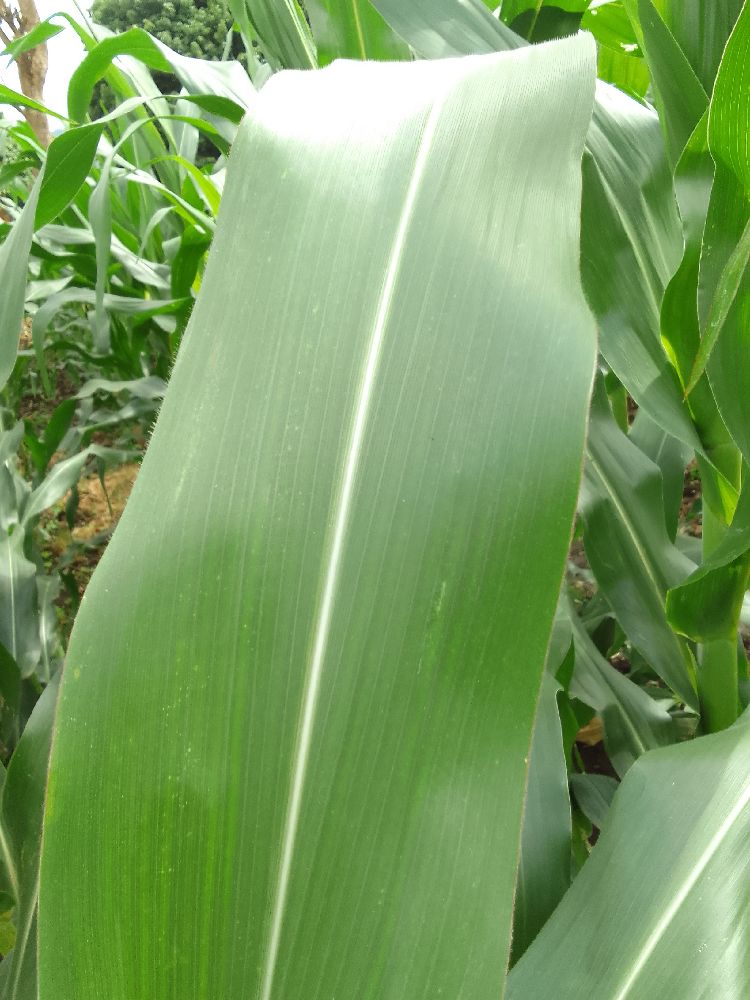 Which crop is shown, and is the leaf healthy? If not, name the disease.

maize, healthy
